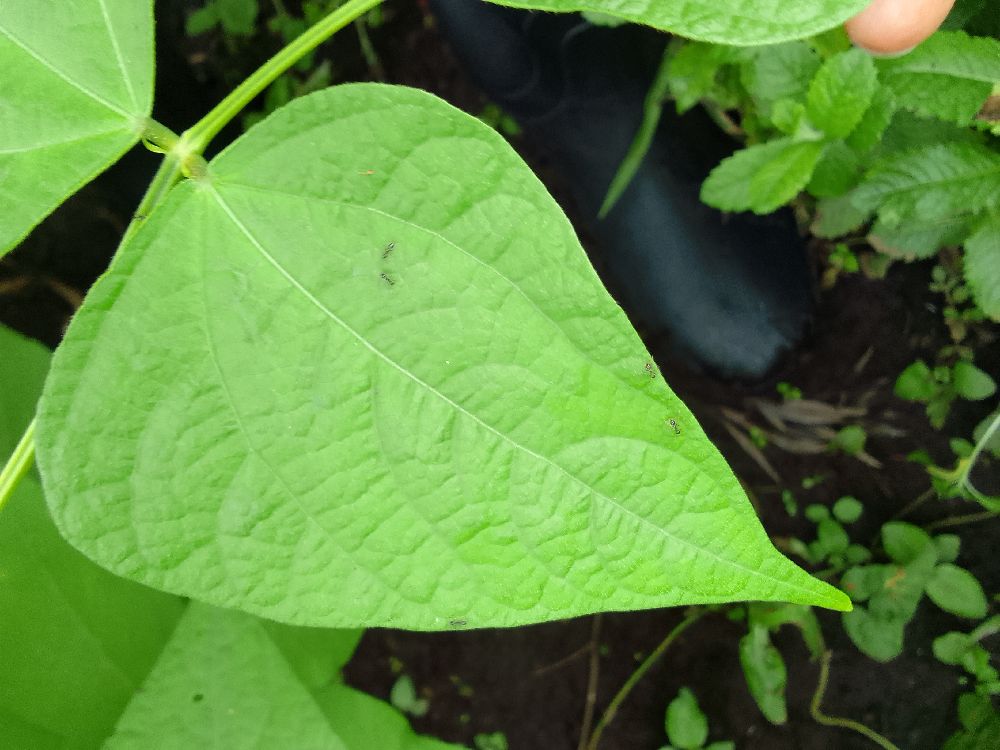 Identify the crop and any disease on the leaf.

common bean, healthy
